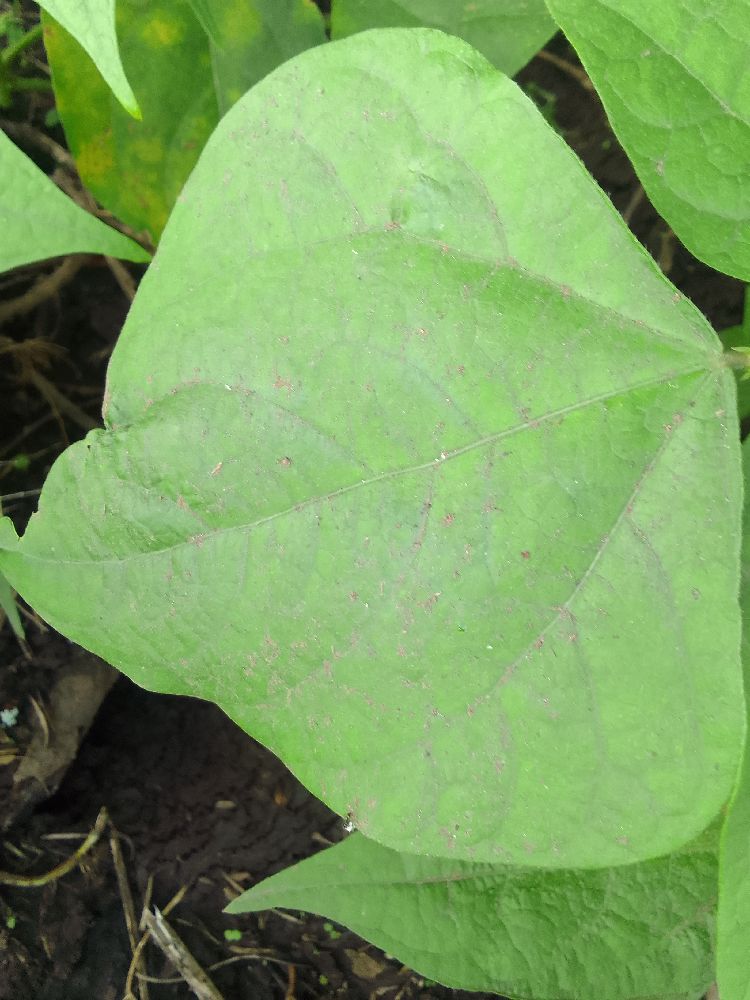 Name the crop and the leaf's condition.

common bean, healthy
